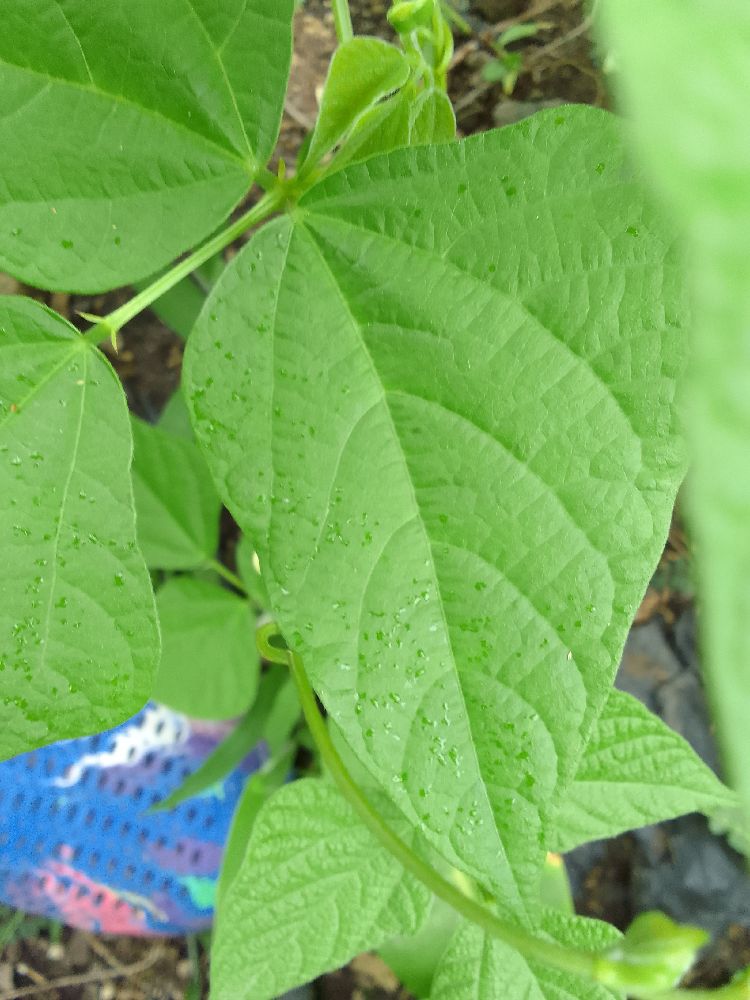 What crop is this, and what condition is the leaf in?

common bean, healthy
